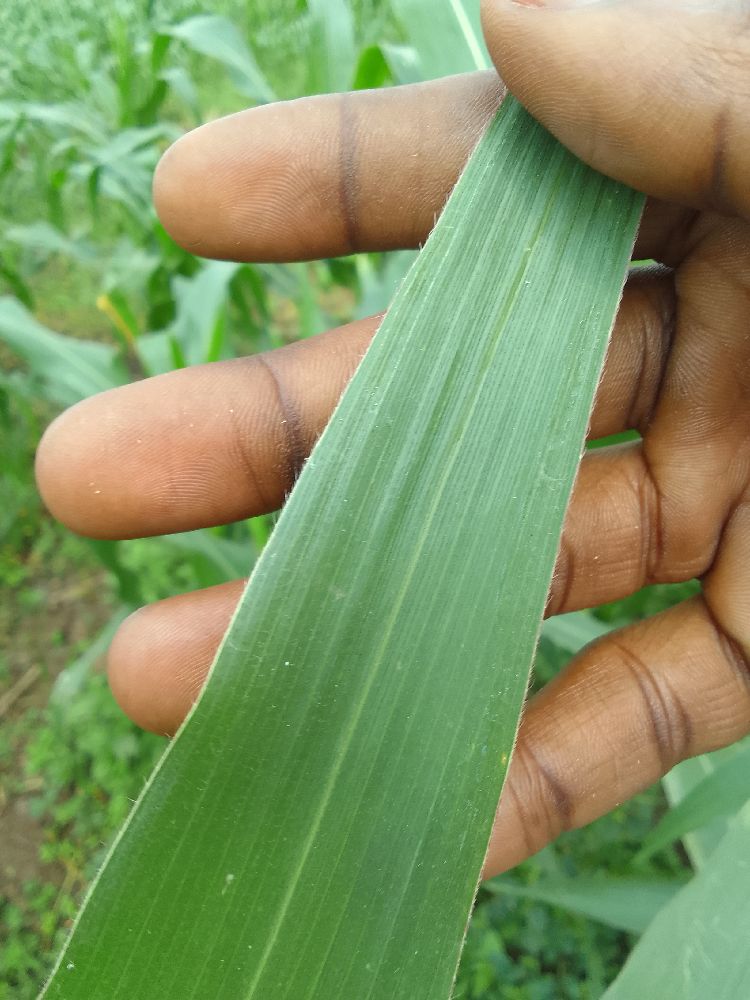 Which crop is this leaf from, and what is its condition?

maize, healthy
